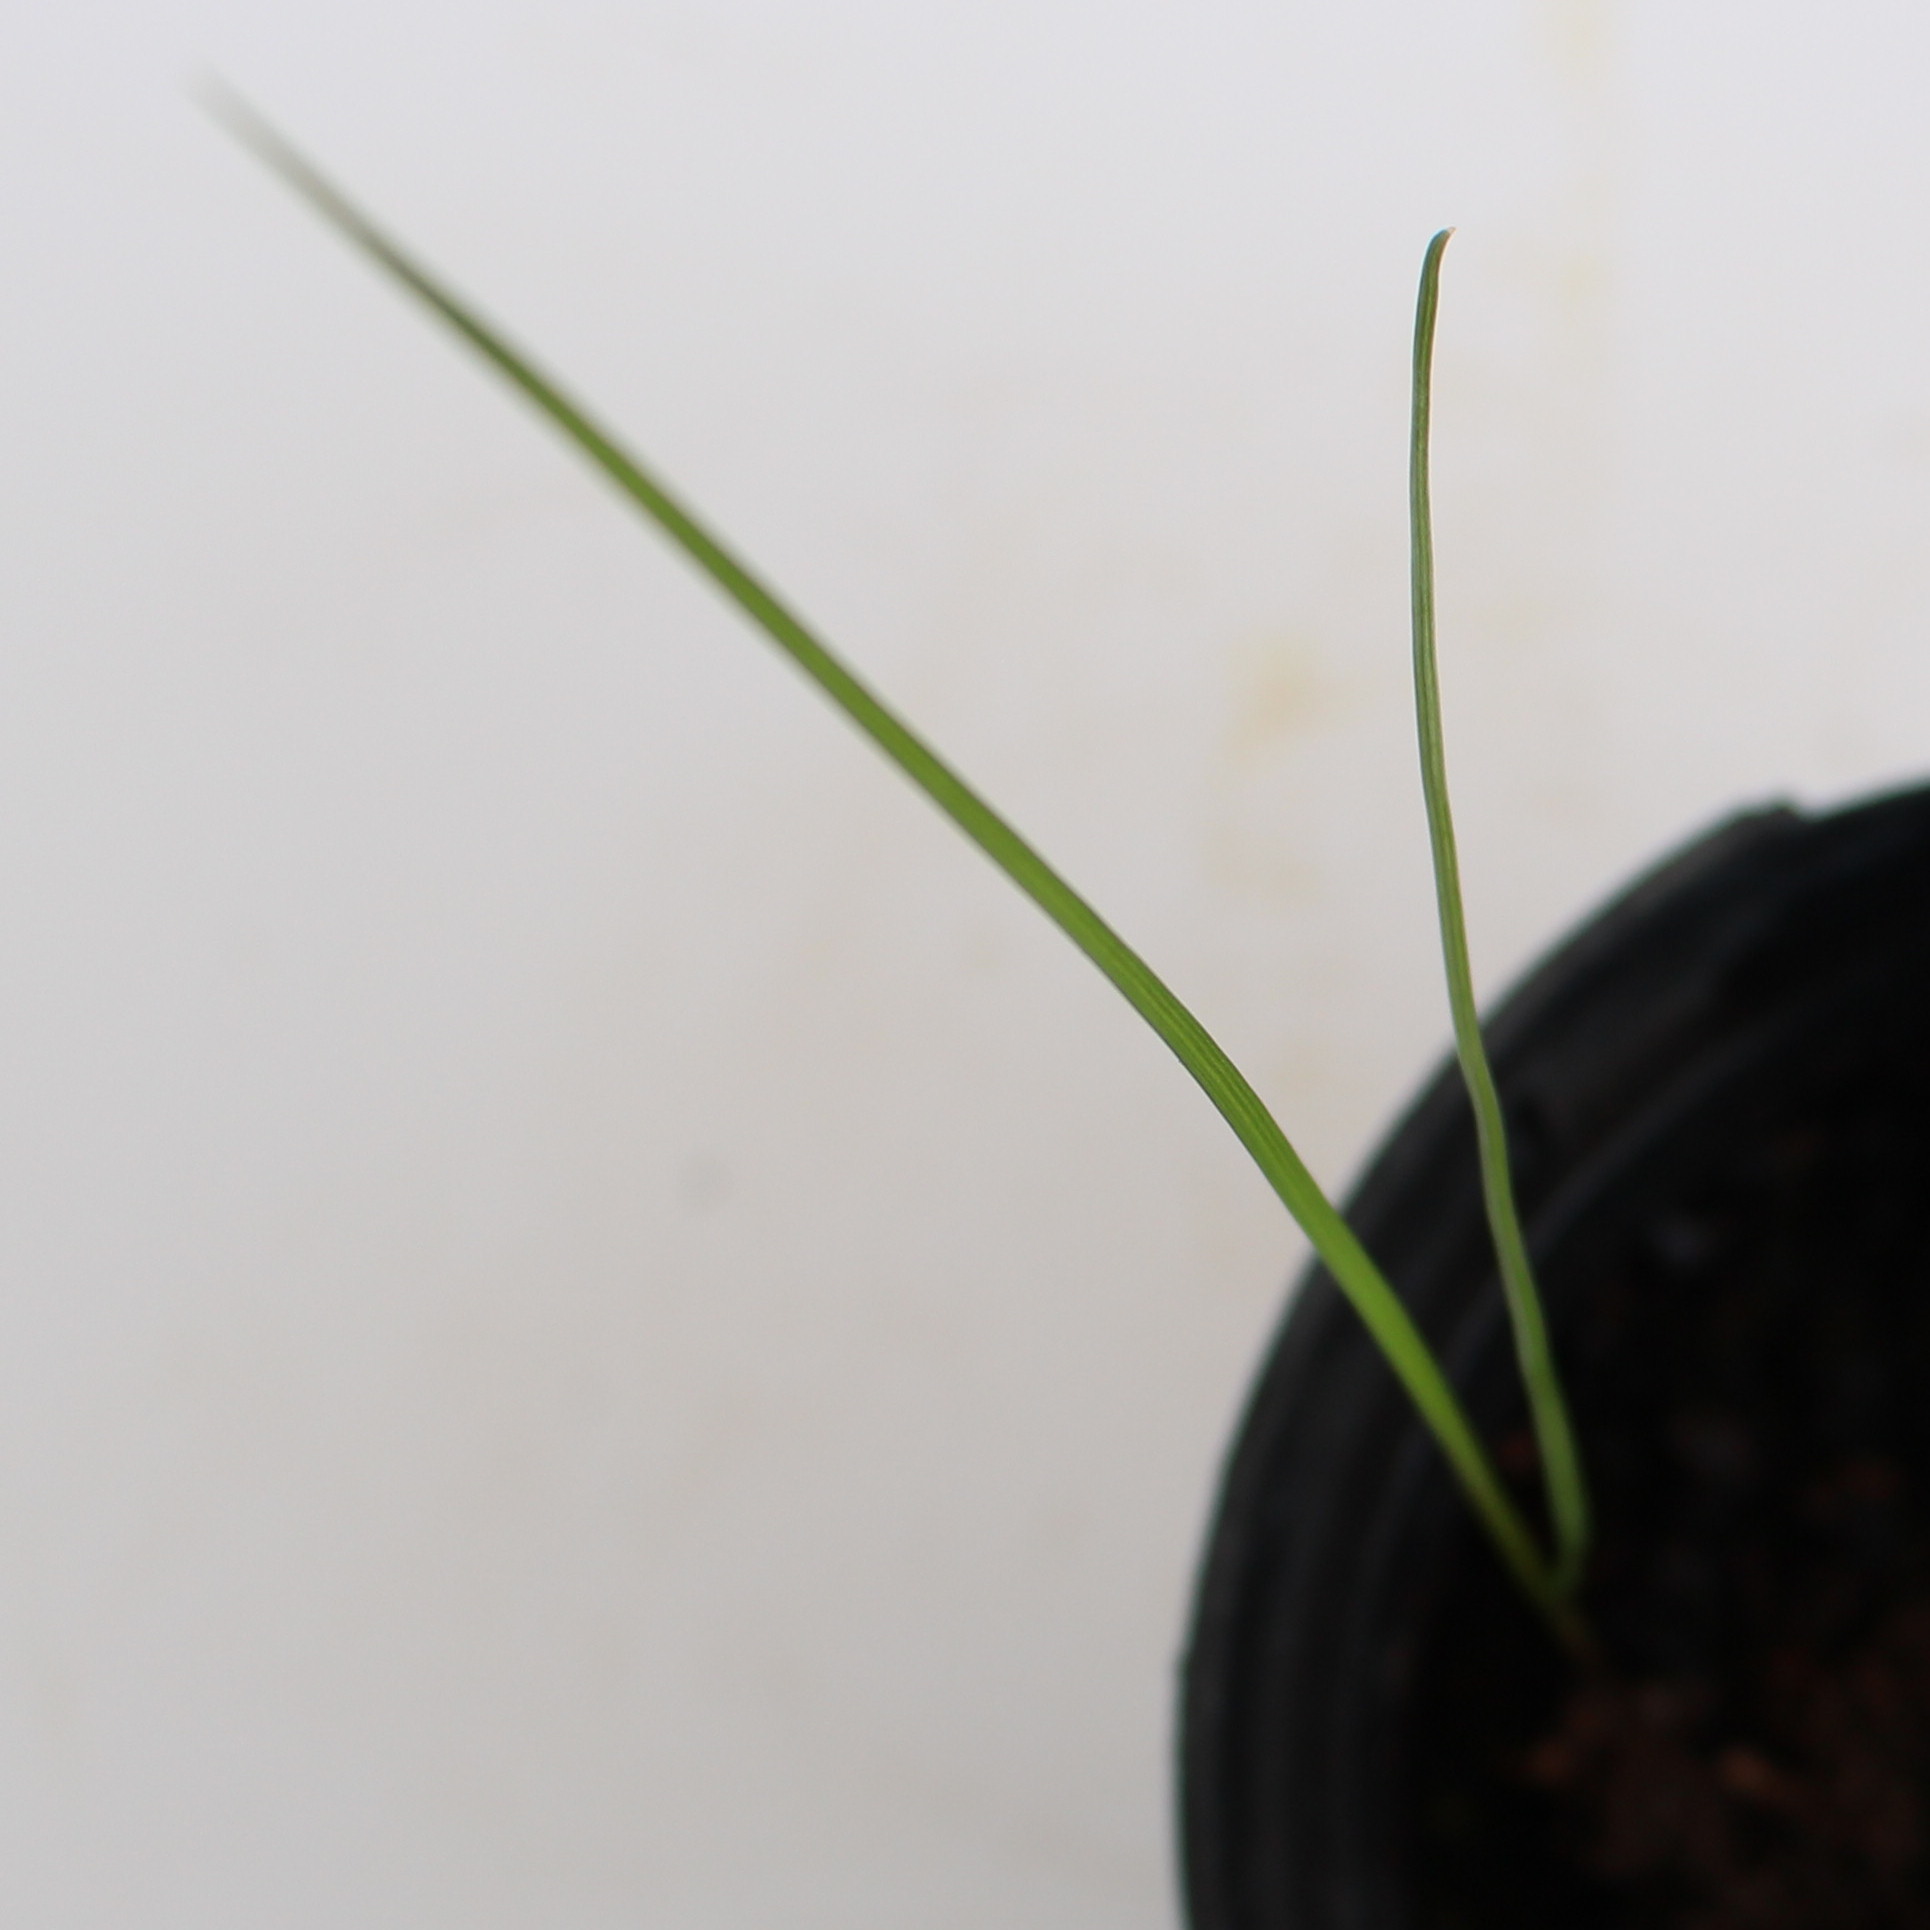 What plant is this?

Lolium multiflorum
